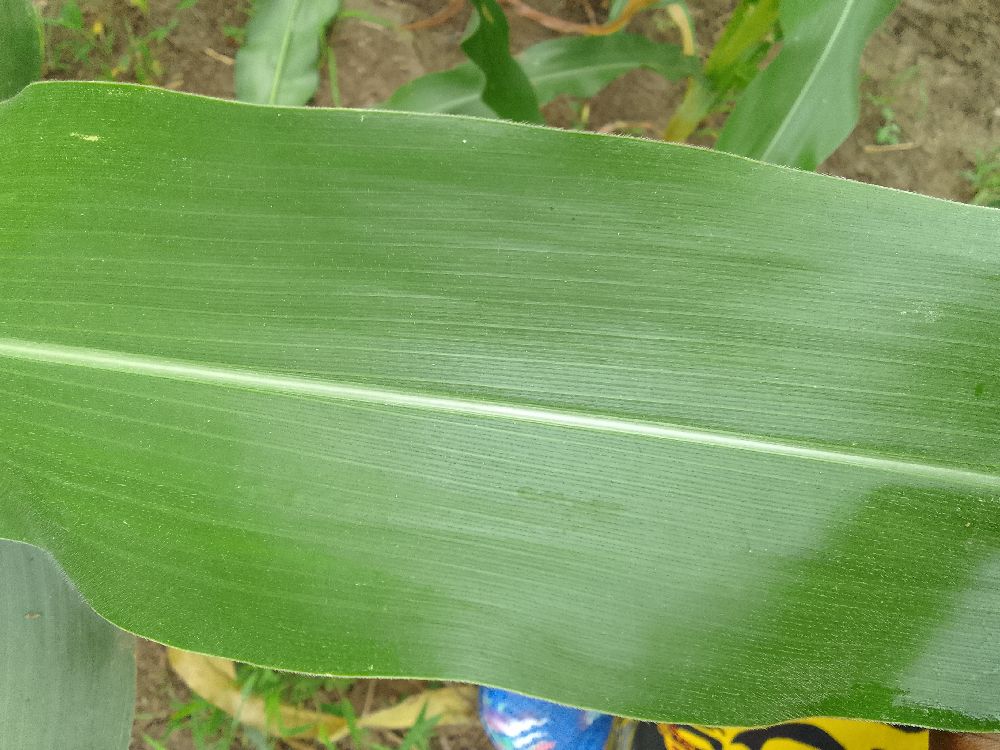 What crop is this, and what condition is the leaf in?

maize, healthy
